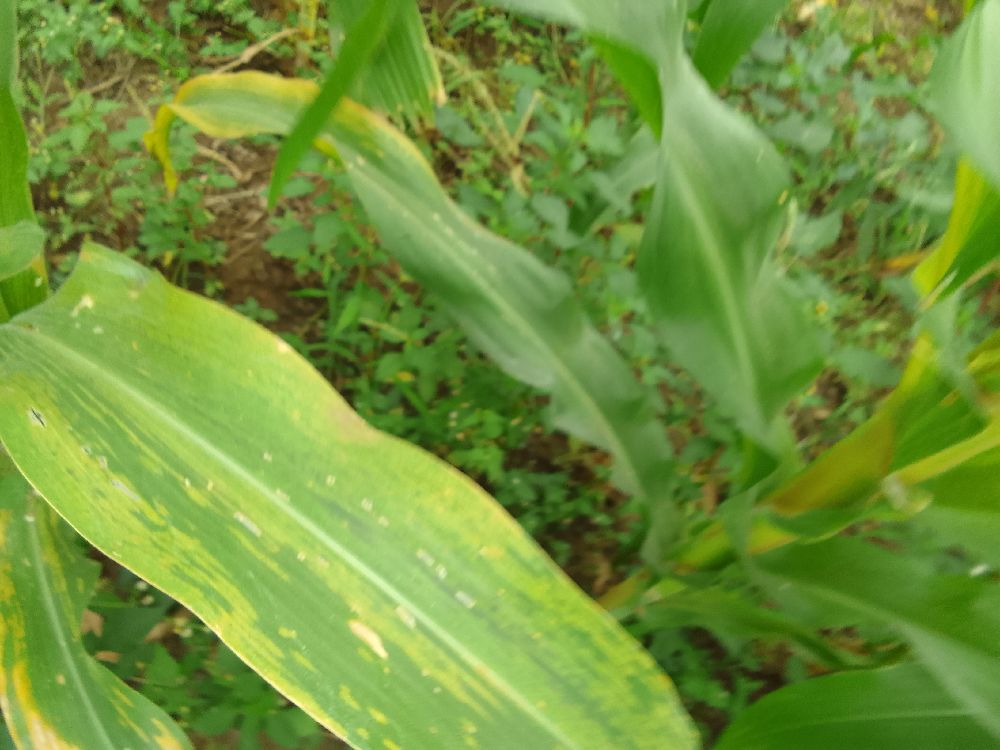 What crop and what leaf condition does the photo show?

maize, maize lethal necrosis
